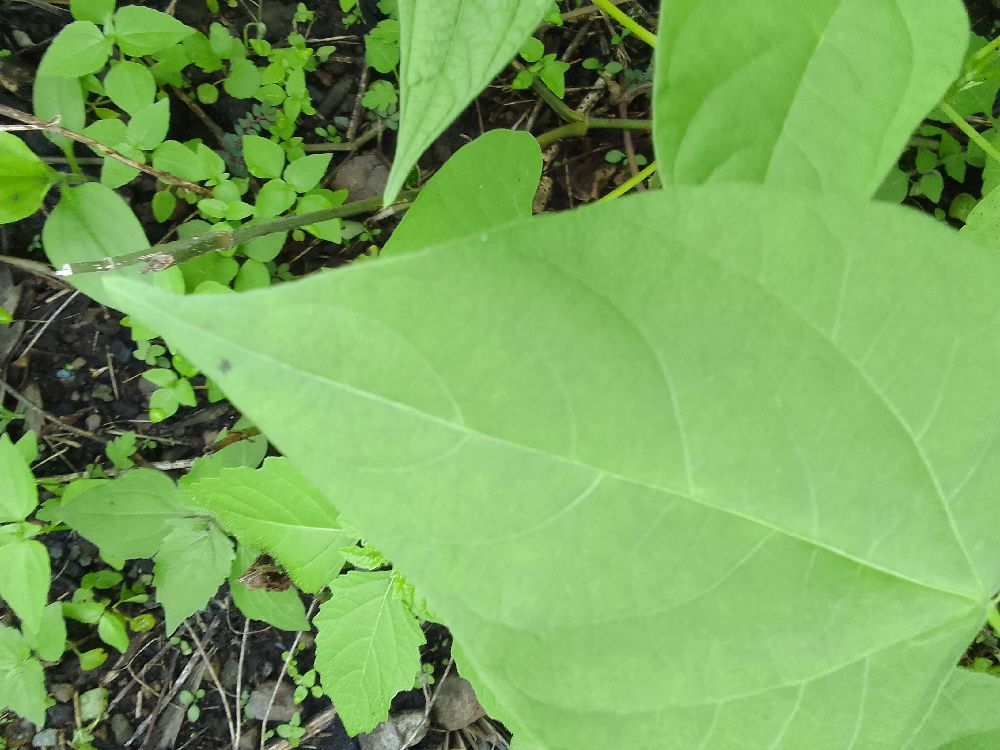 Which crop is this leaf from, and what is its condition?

common bean, healthy
